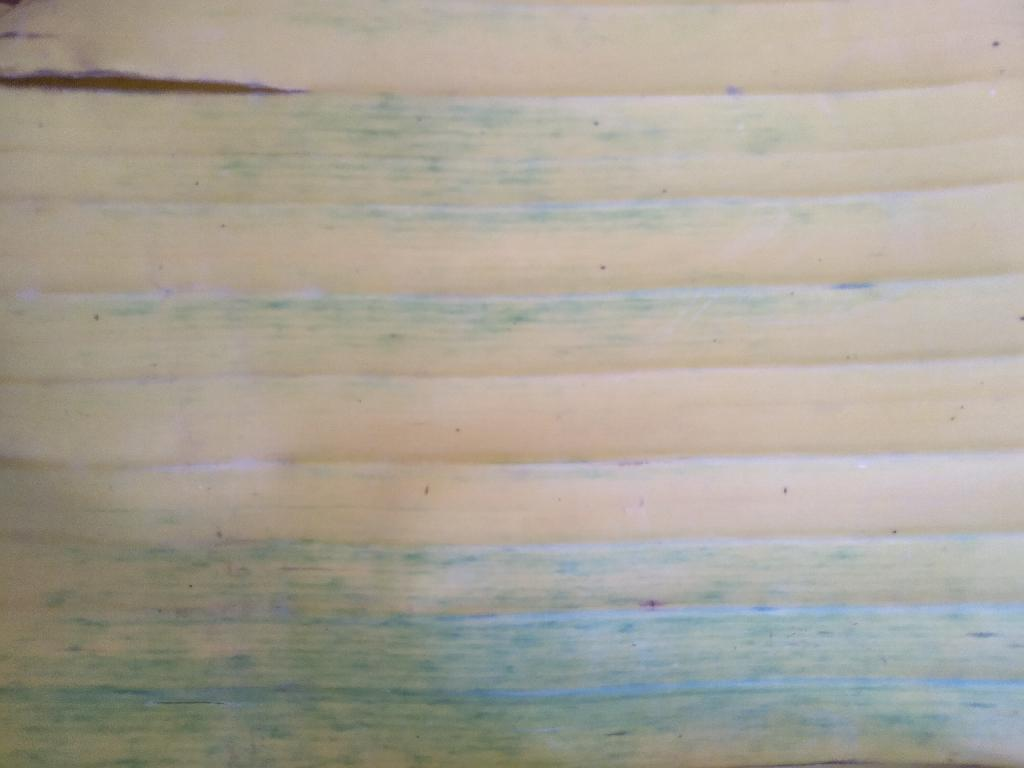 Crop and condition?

banana, fusarium wilt race 1
